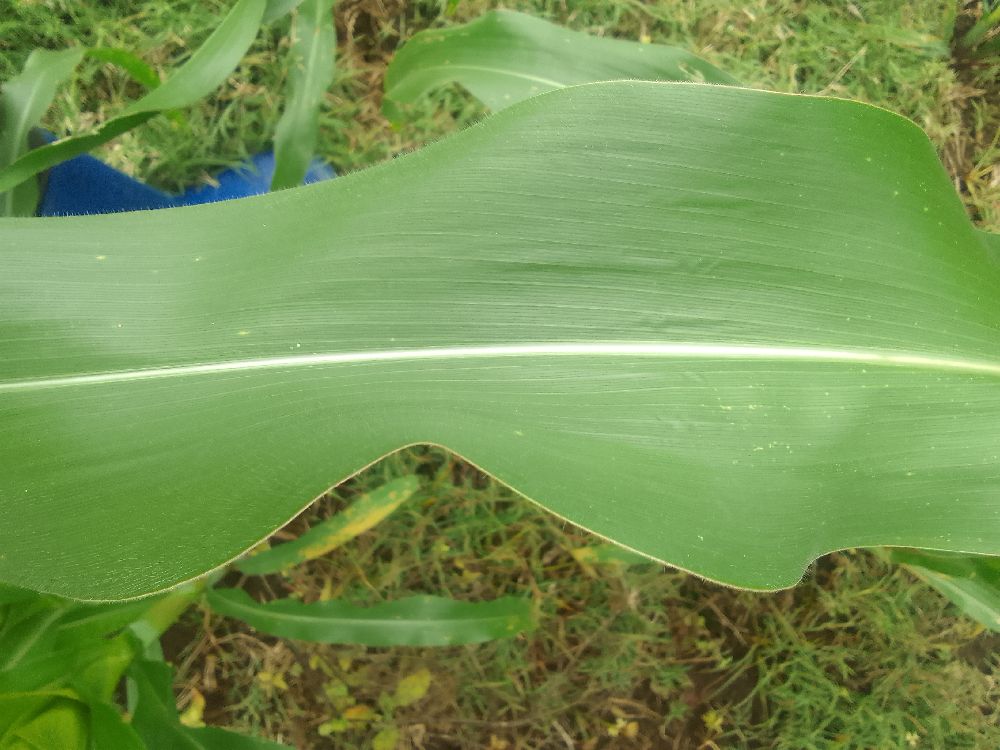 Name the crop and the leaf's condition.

maize, healthy
